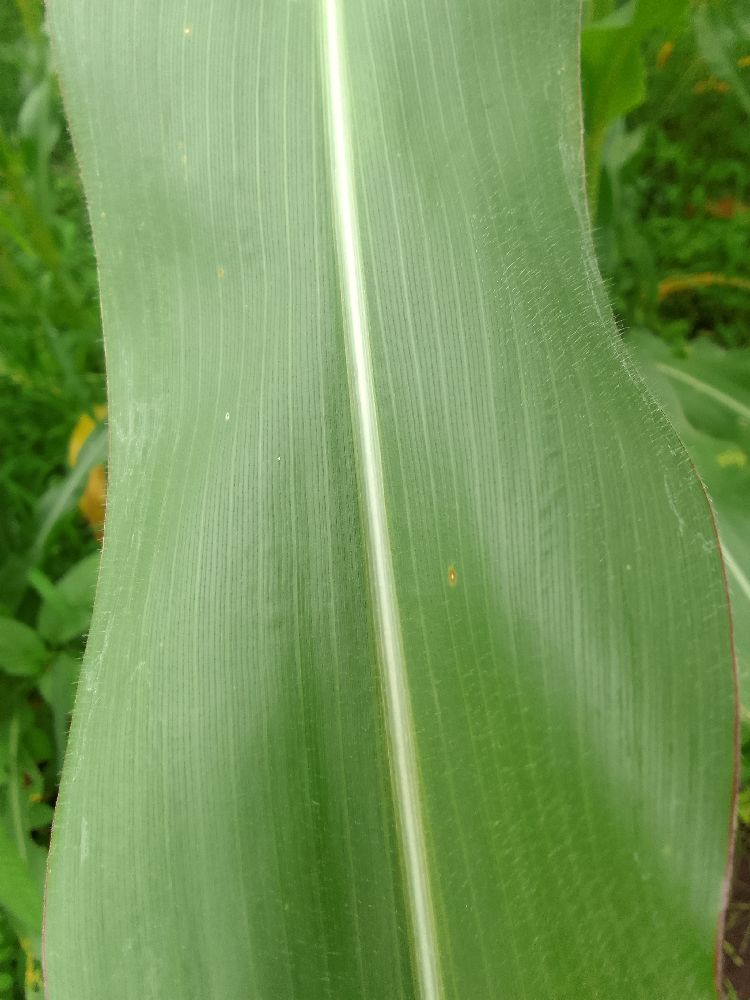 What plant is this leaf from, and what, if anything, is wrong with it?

maize, healthy
